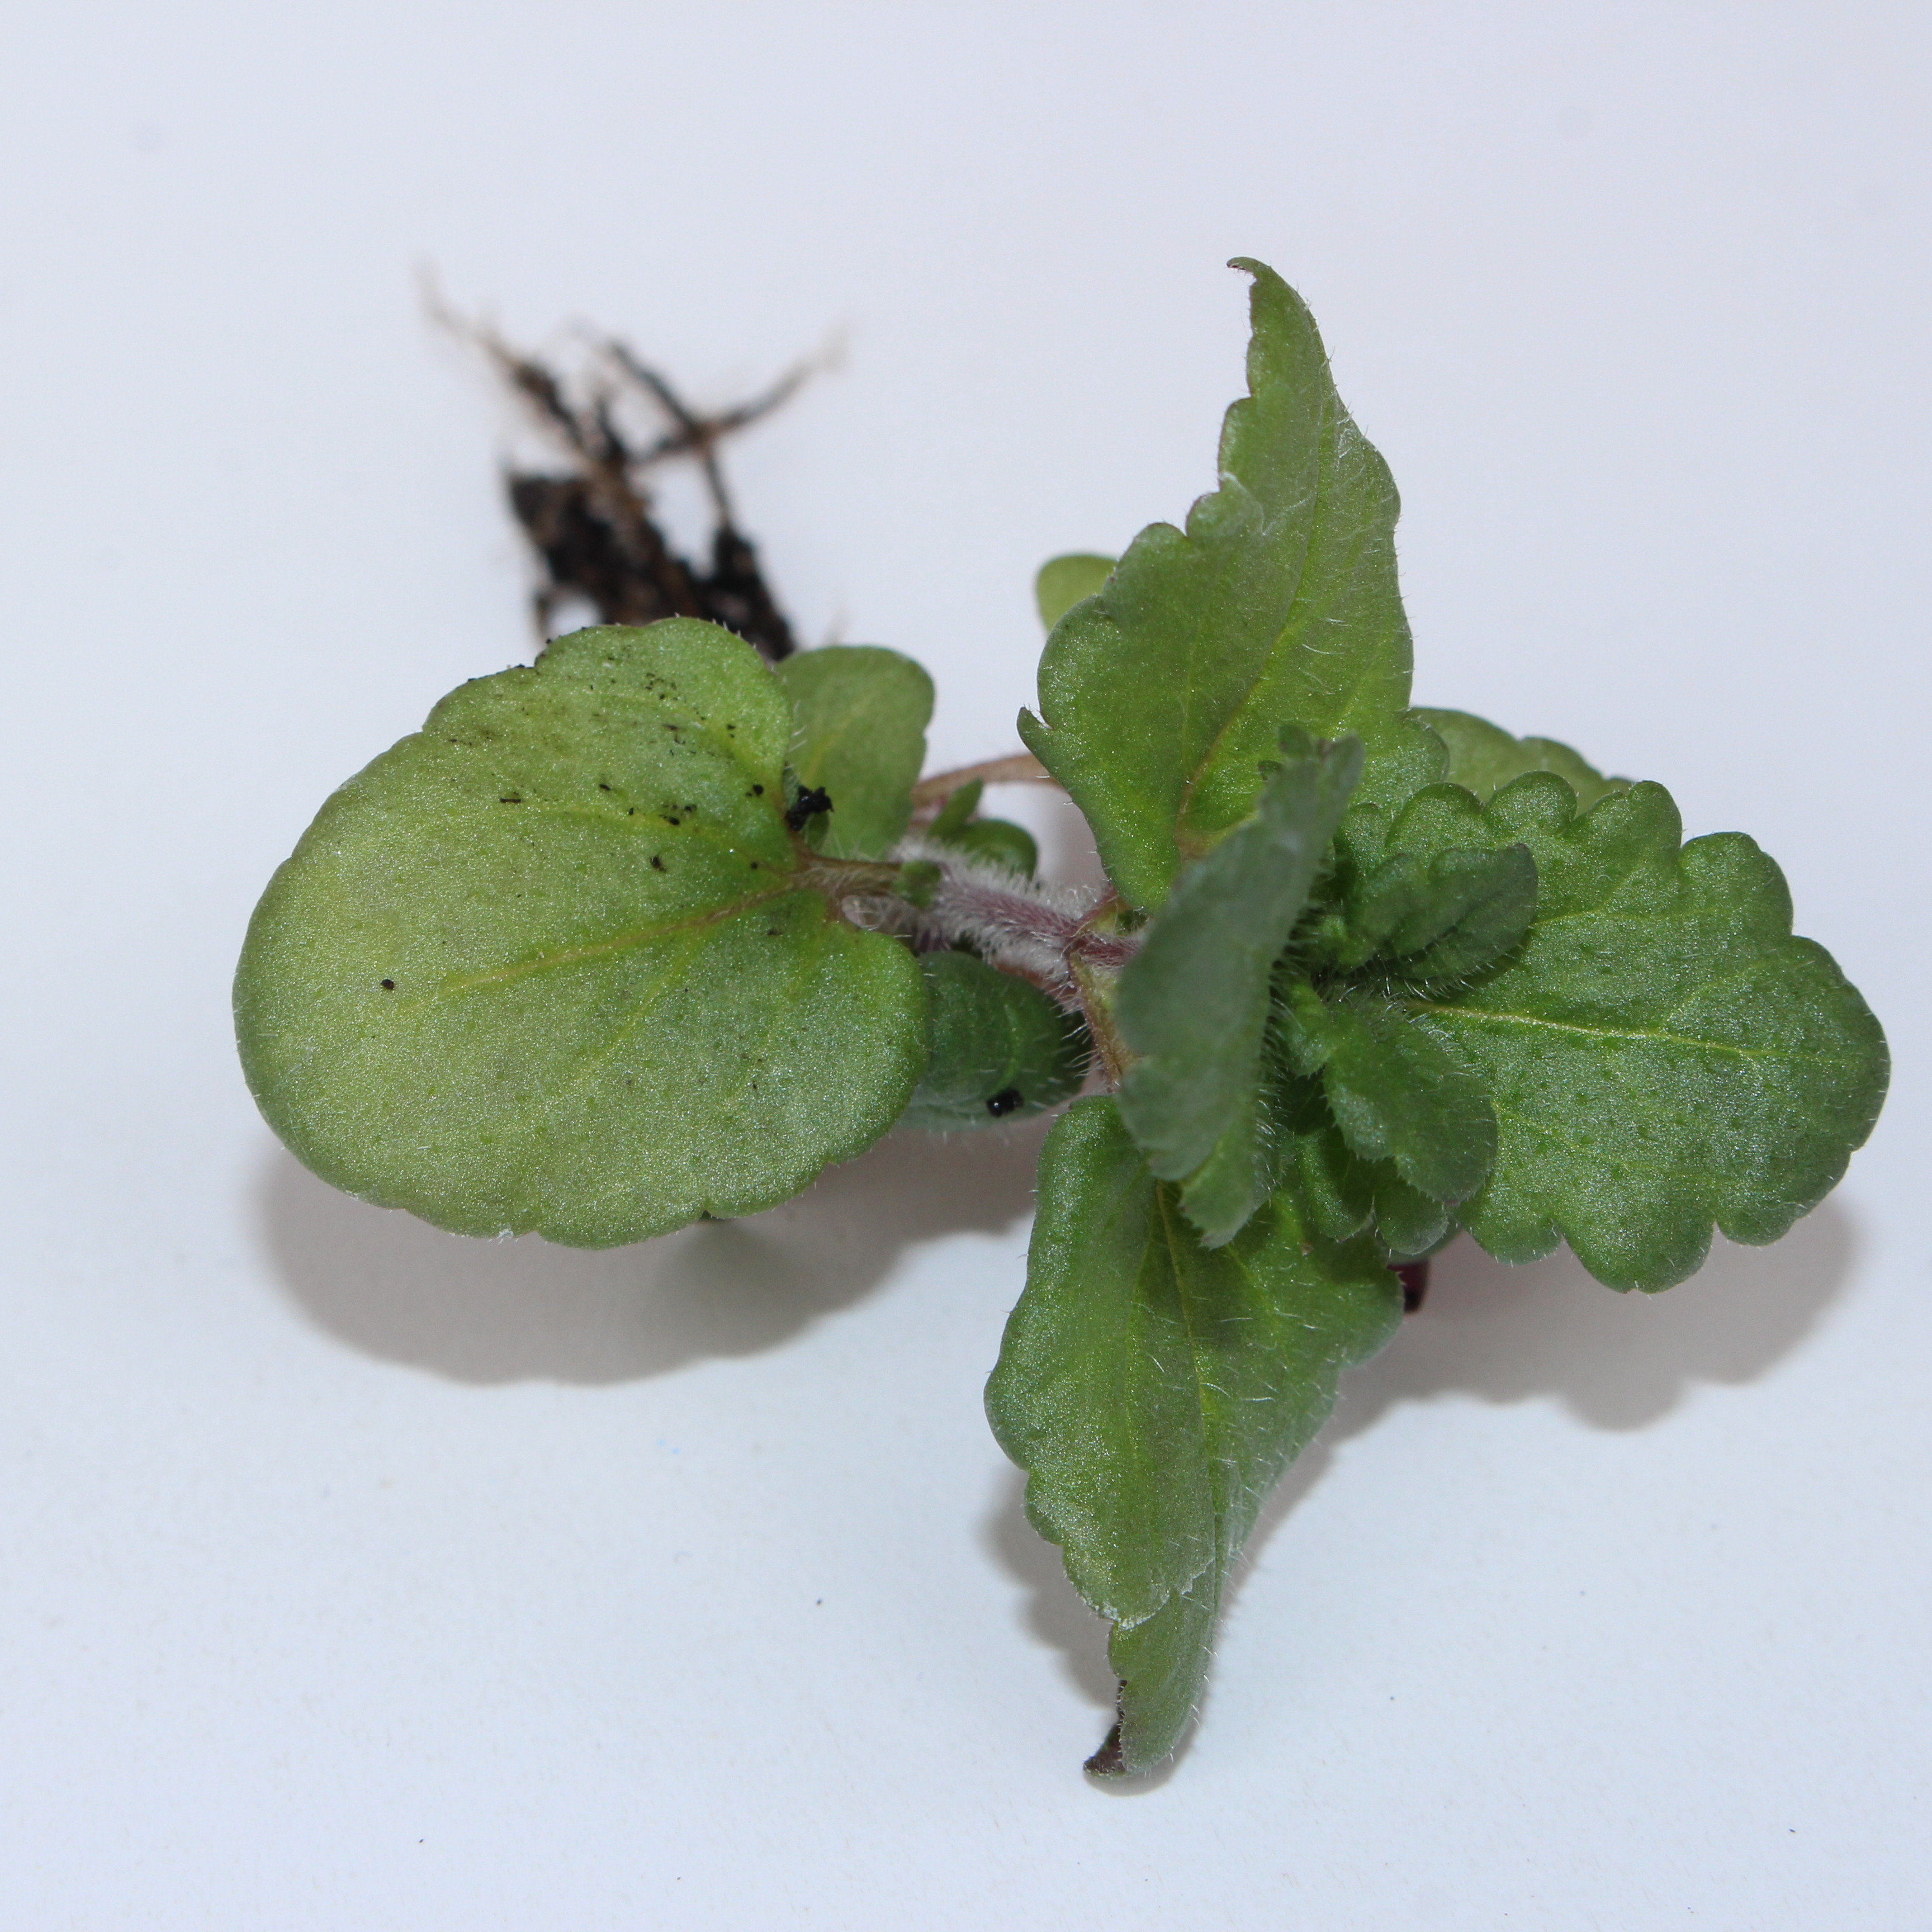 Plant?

Veronica persica
